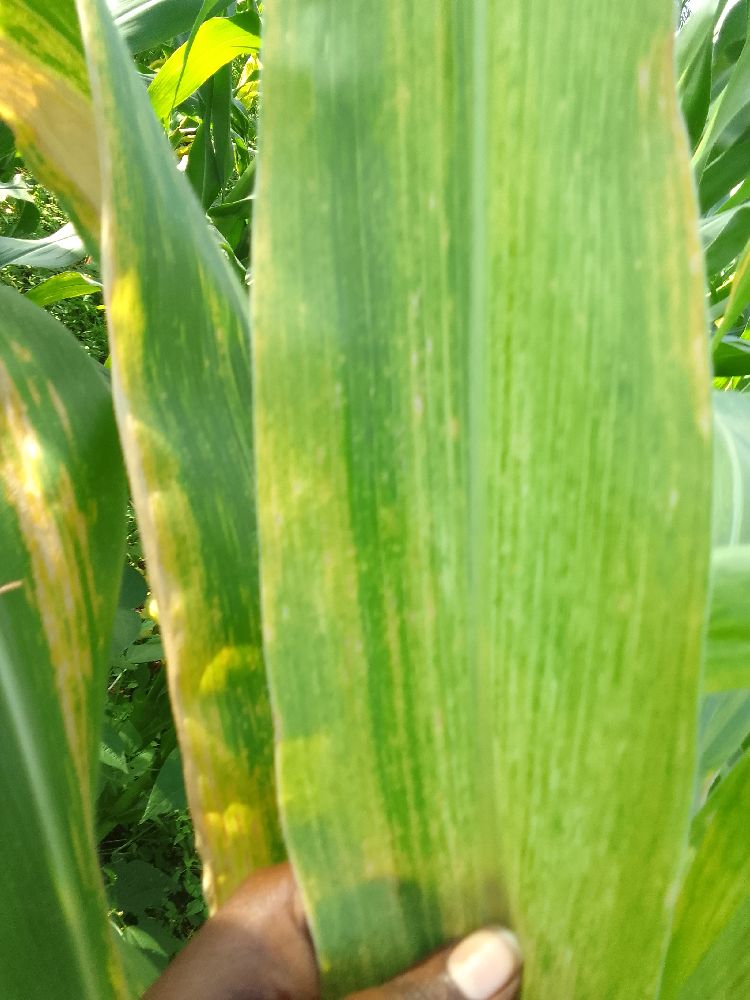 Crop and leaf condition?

maize, maize lethal necrosis
